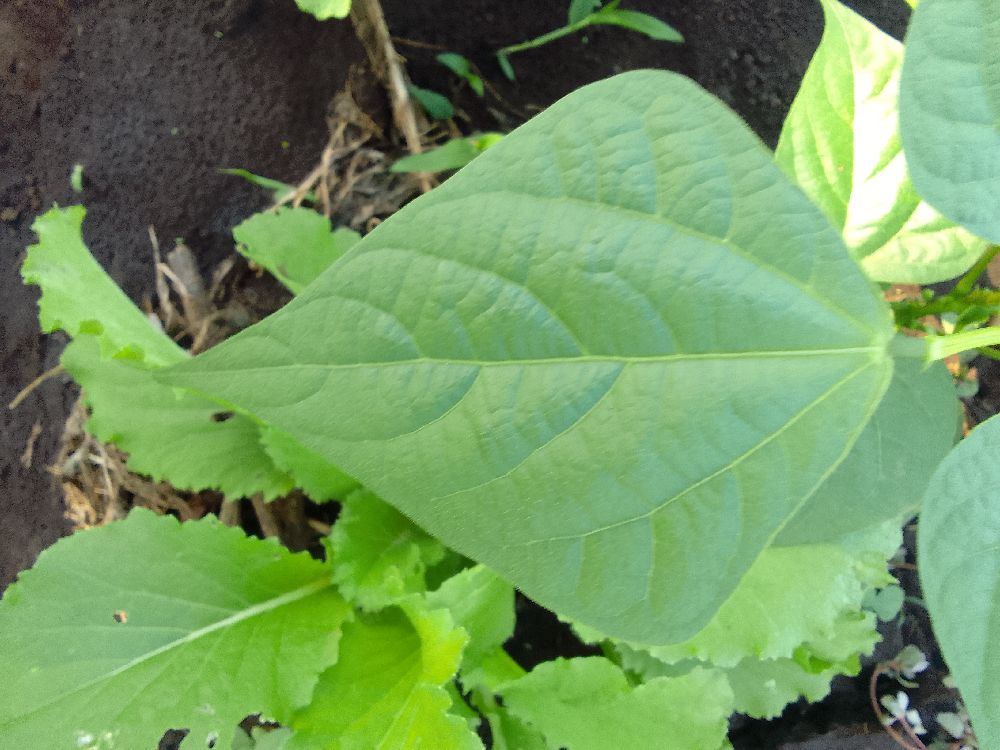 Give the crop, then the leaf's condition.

common bean, healthy
